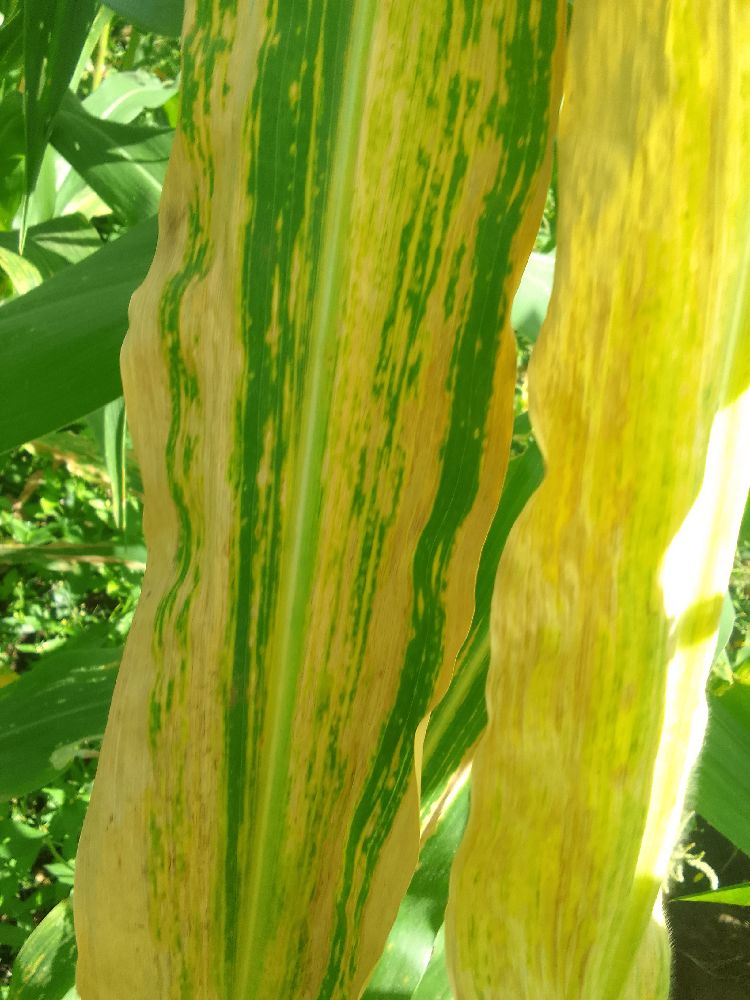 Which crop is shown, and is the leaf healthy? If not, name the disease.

maize, maize lethal necrosis
